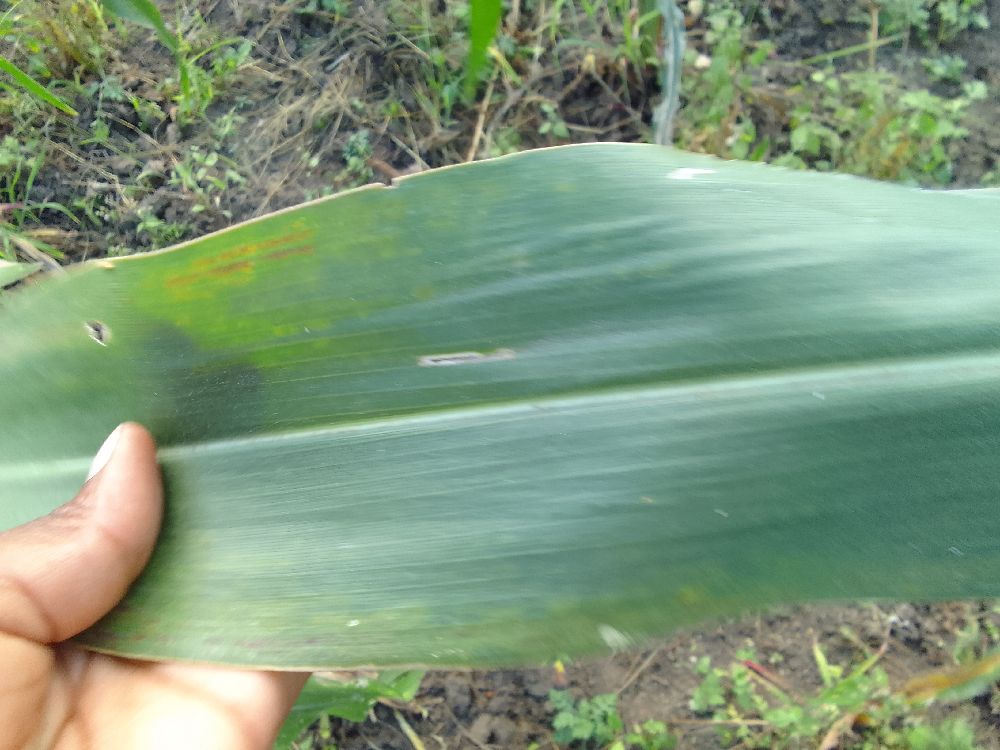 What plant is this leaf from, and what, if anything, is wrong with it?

maize, healthy
